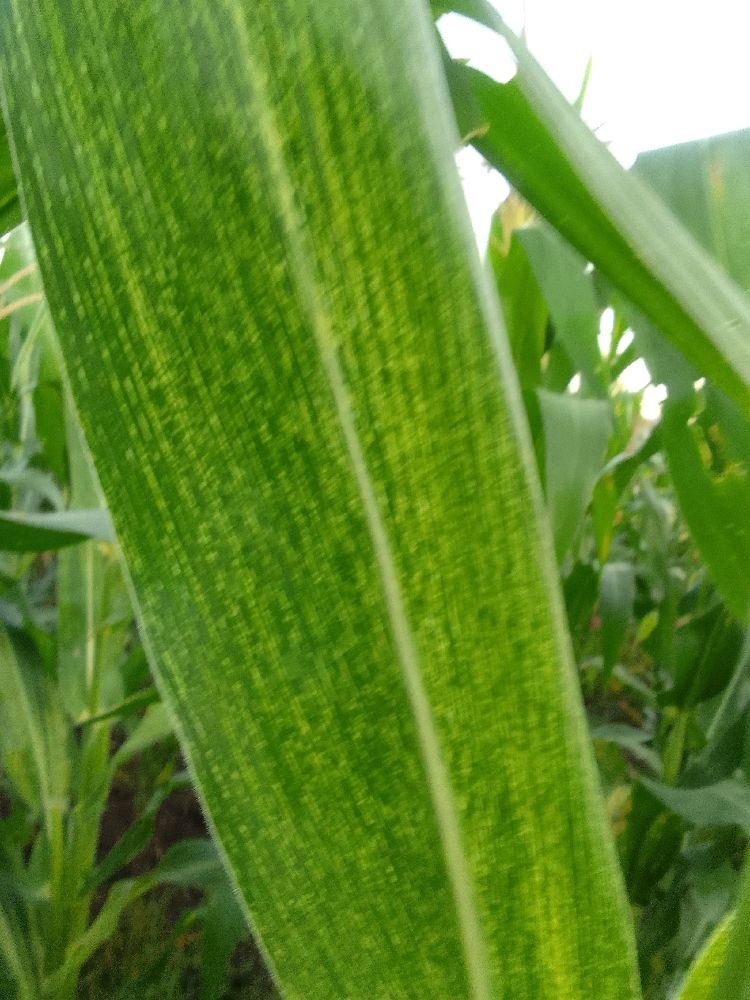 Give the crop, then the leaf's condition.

maize, maize streak virus
